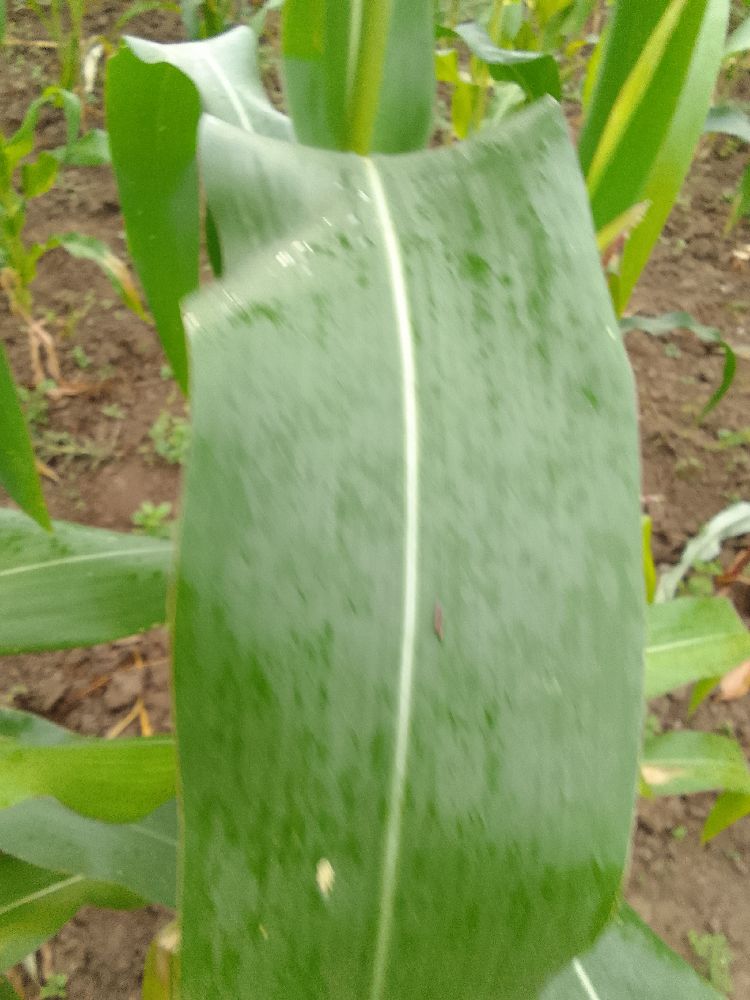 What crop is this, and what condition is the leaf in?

maize, healthy
